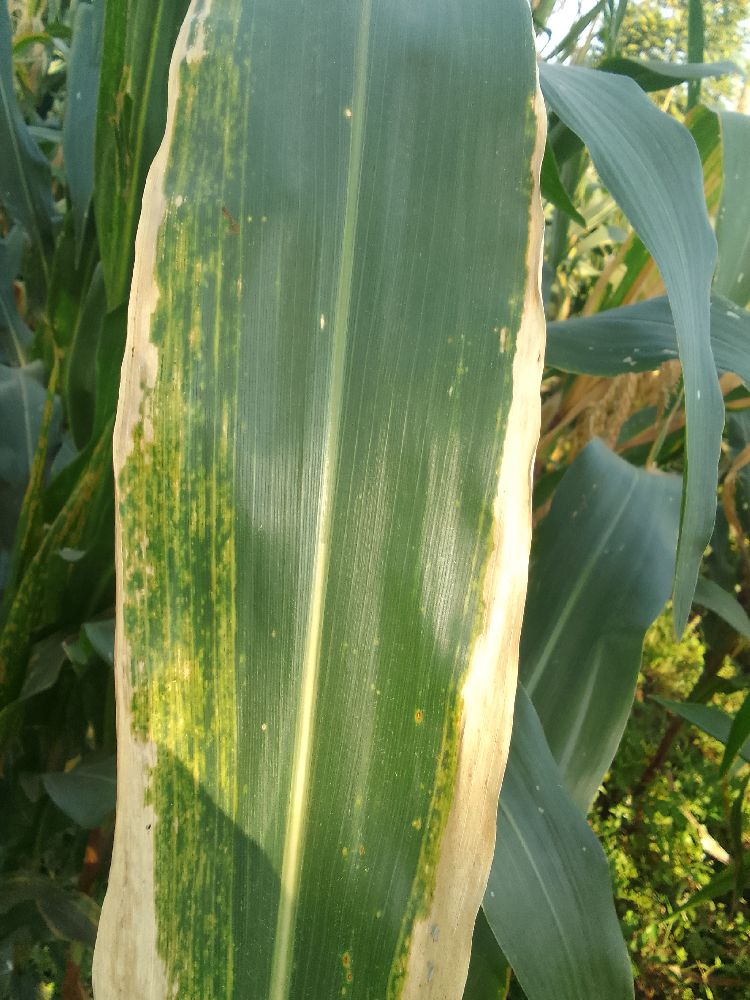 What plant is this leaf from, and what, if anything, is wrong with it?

maize, maize lethal necrosis
